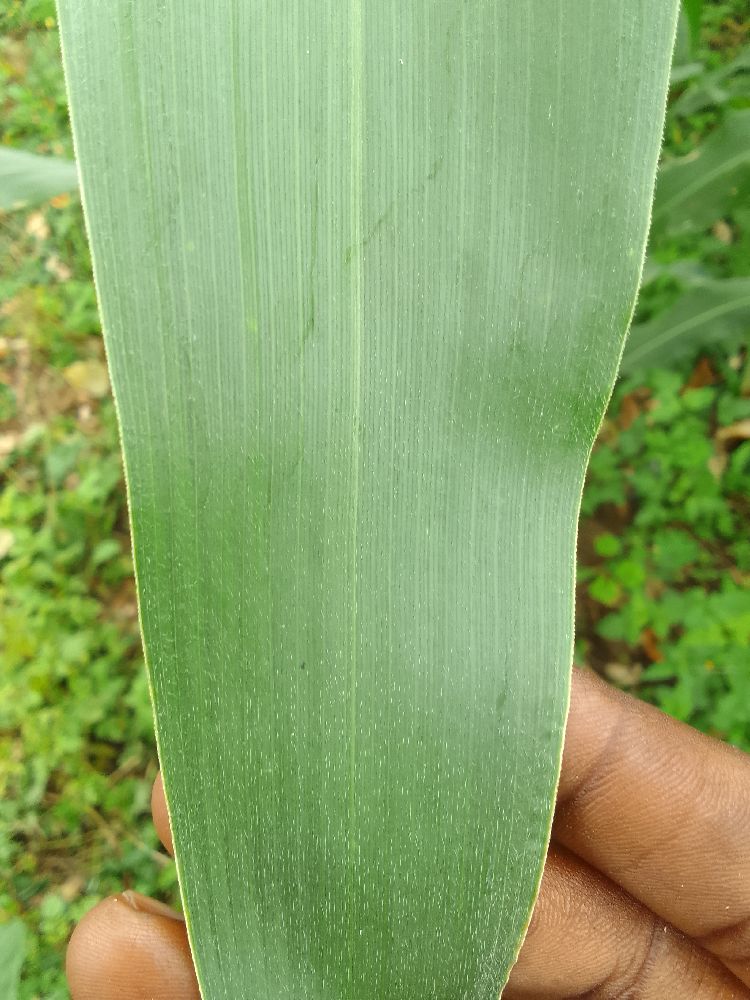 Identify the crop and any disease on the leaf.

maize, healthy
